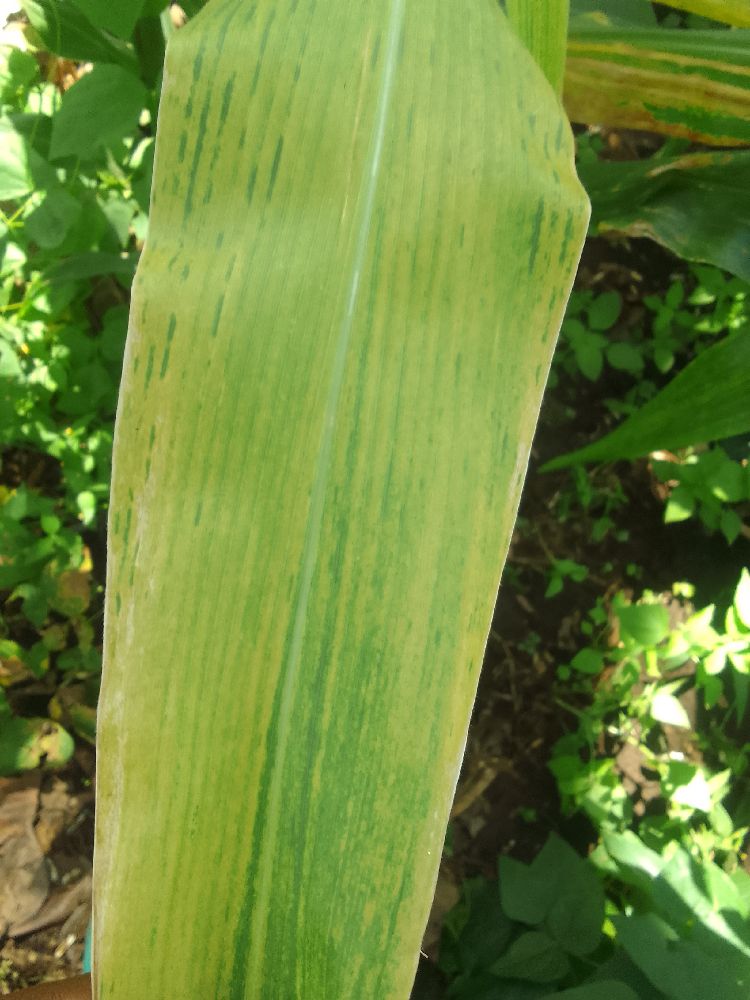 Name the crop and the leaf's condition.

maize, maize lethal necrosis
